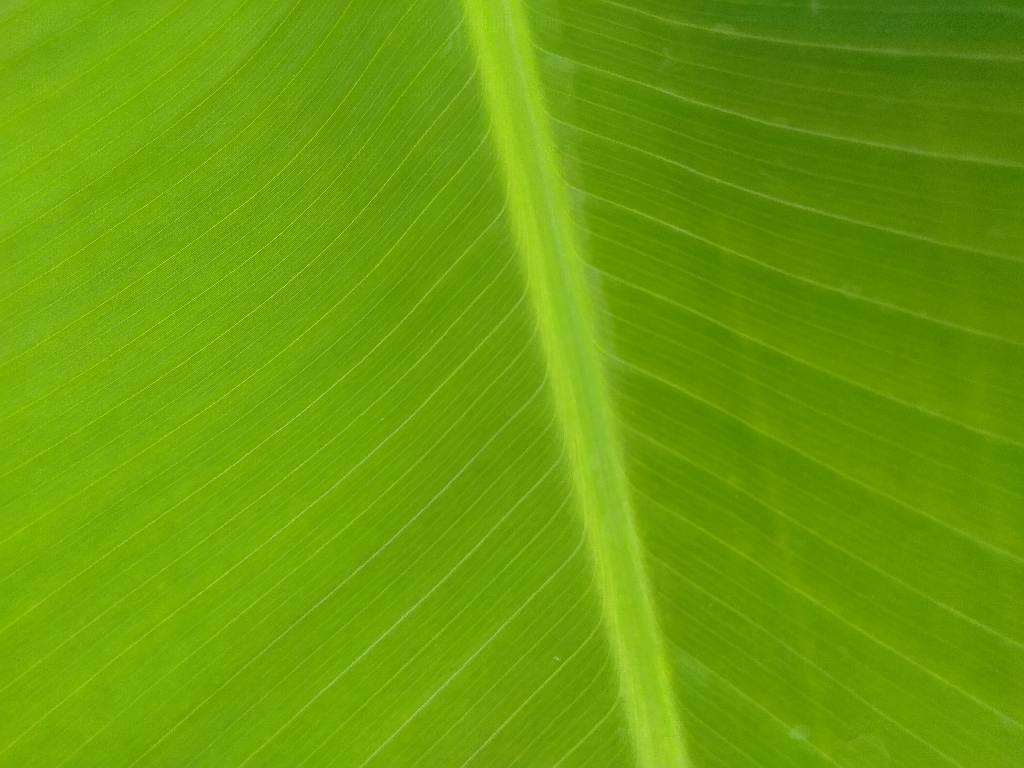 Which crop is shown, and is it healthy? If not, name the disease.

banana, healthy
